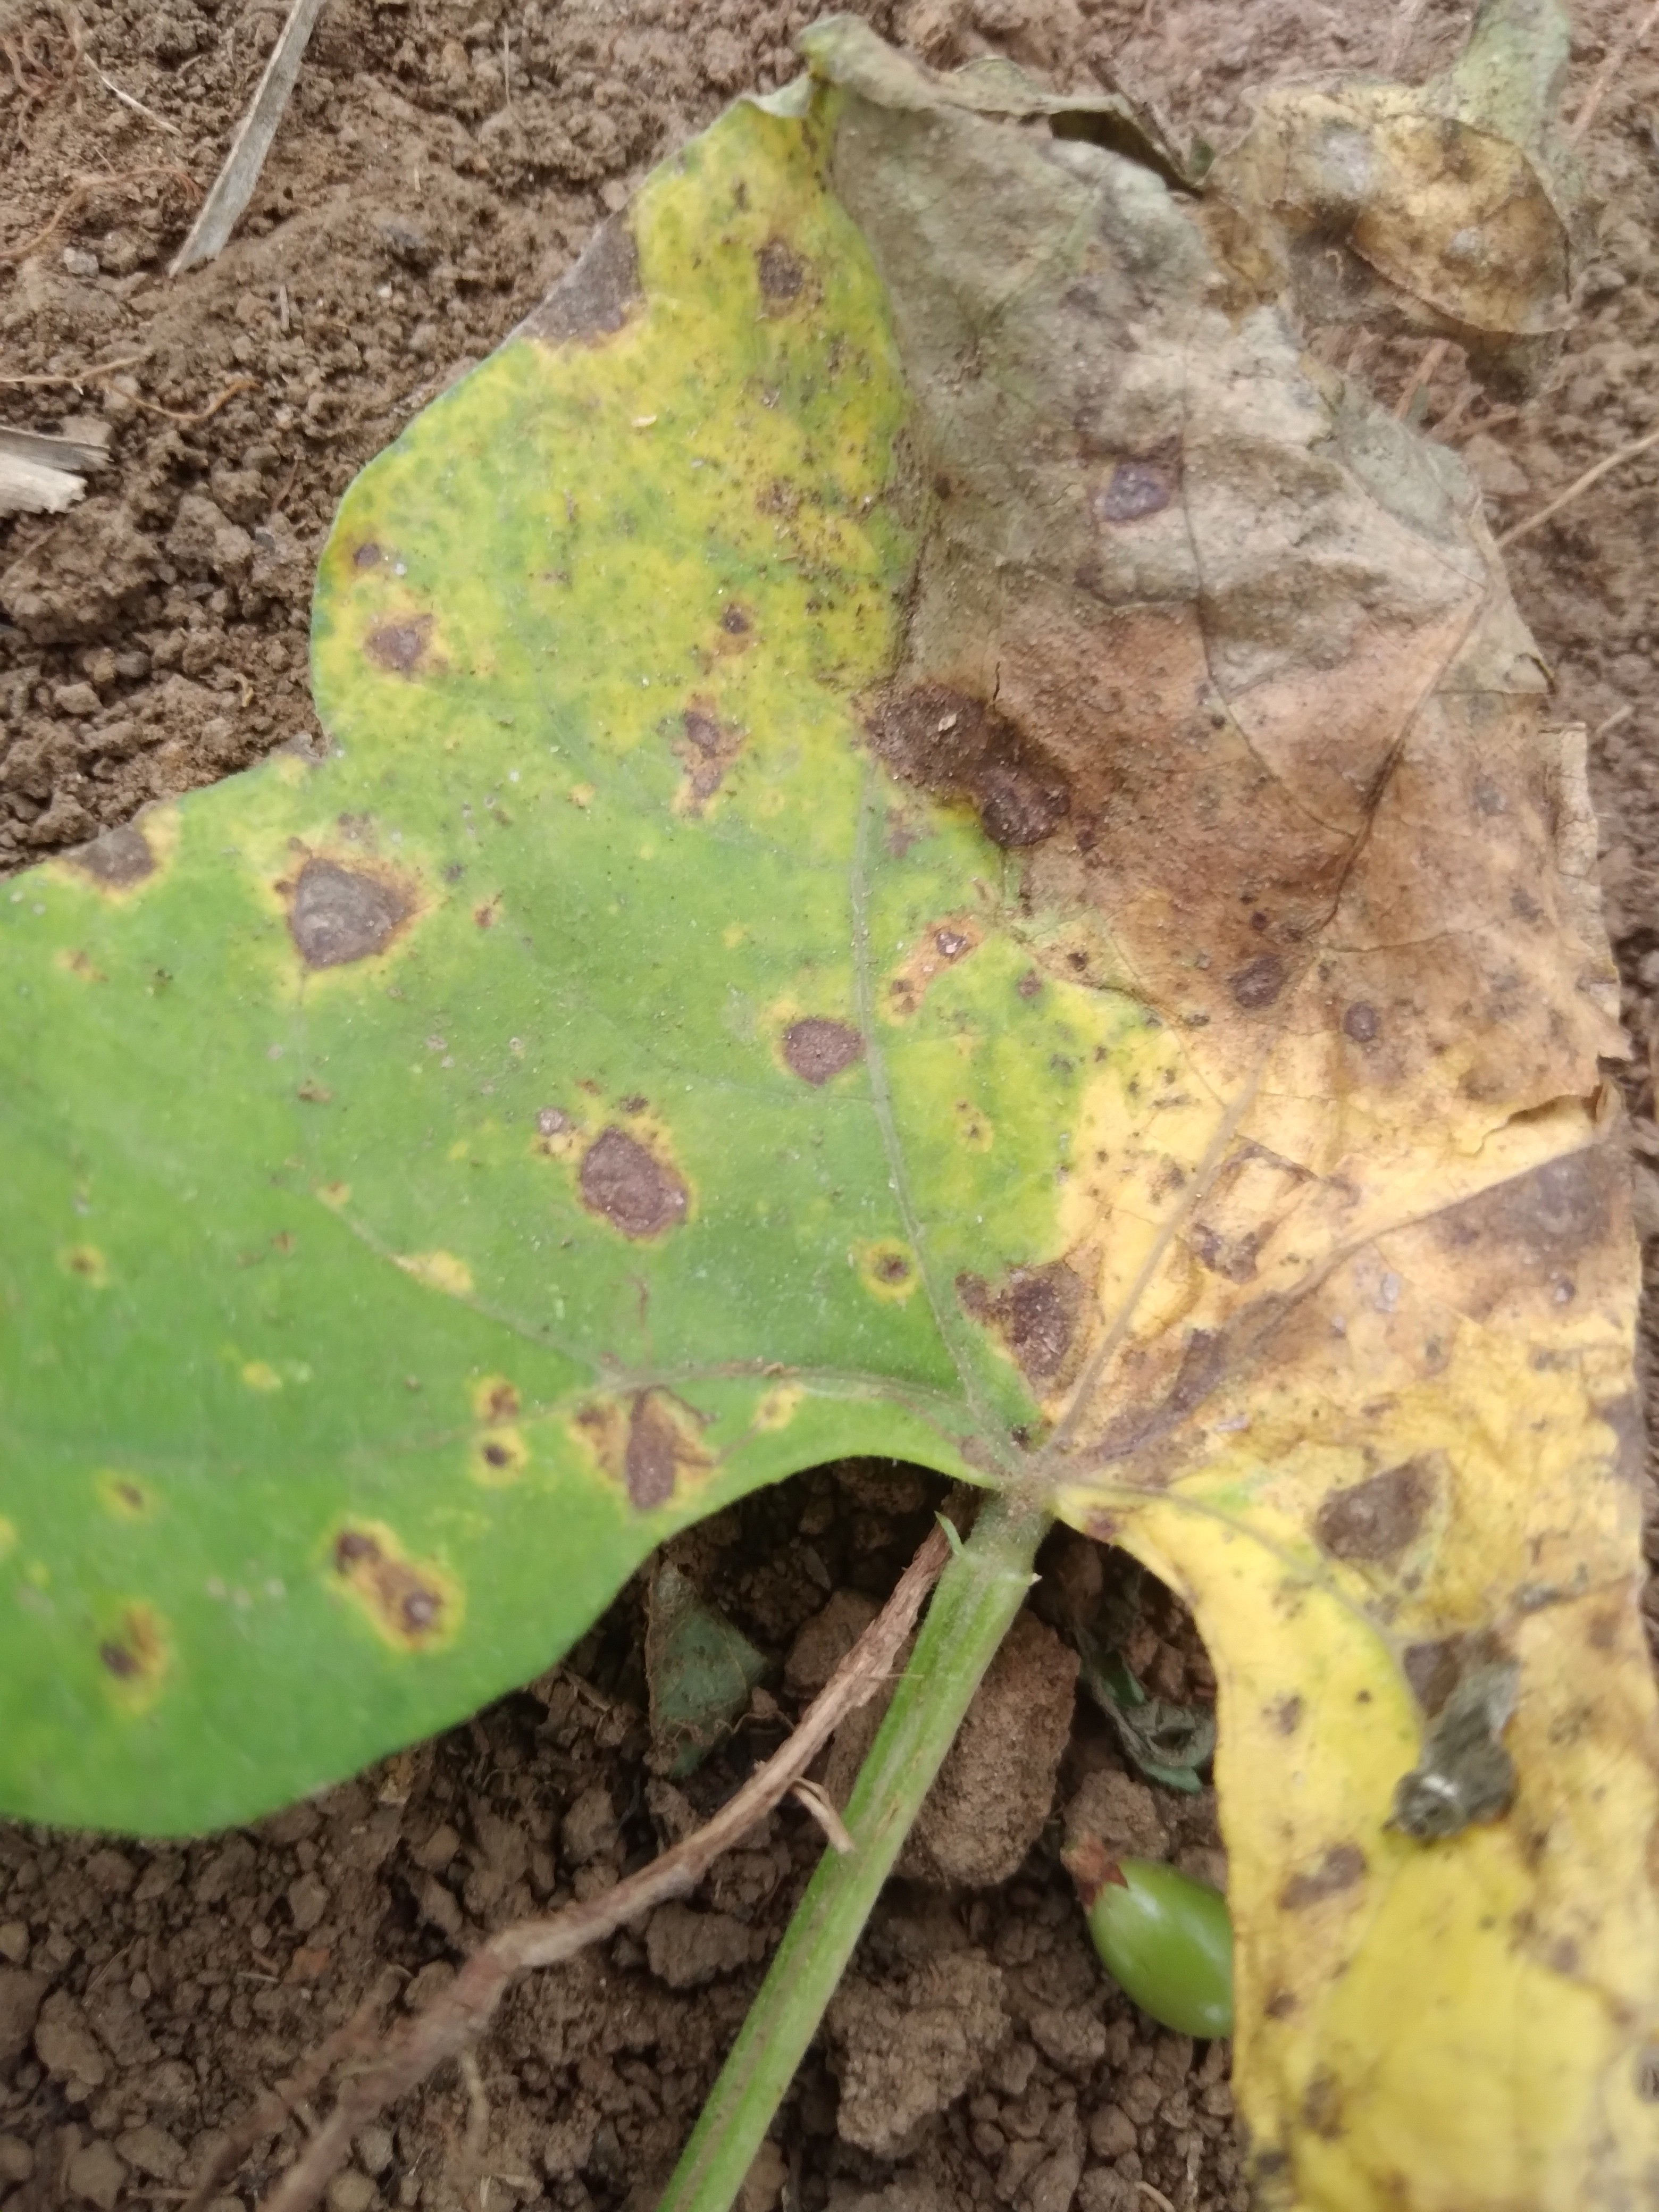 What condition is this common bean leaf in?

rust
